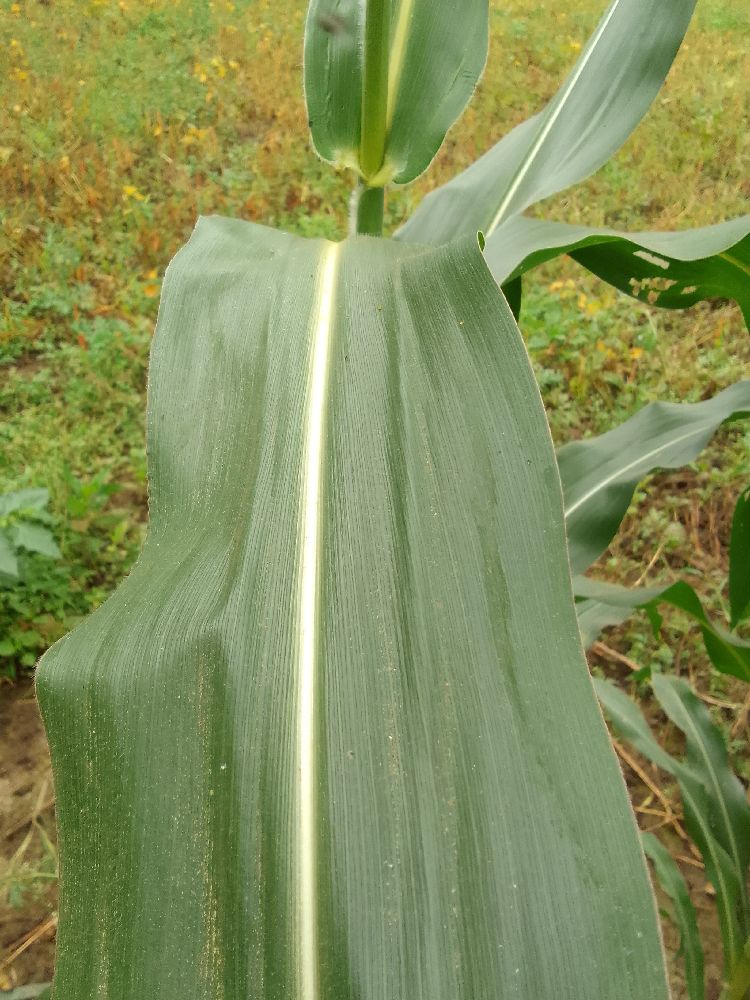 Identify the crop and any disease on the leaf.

maize, healthy
